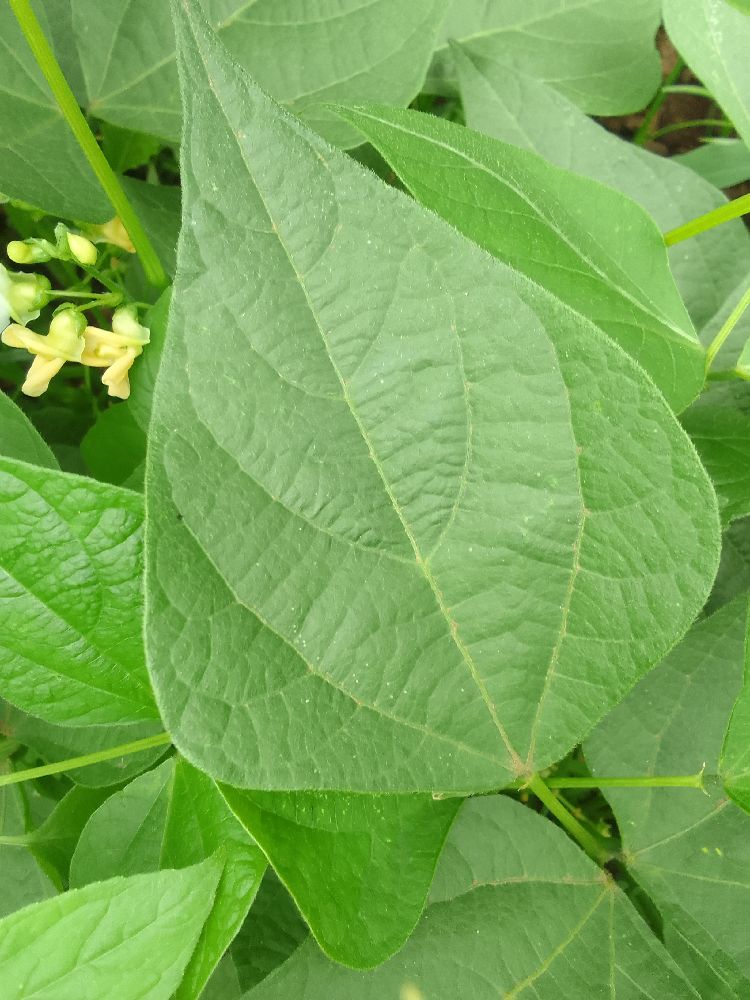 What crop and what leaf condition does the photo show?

common bean, healthy
